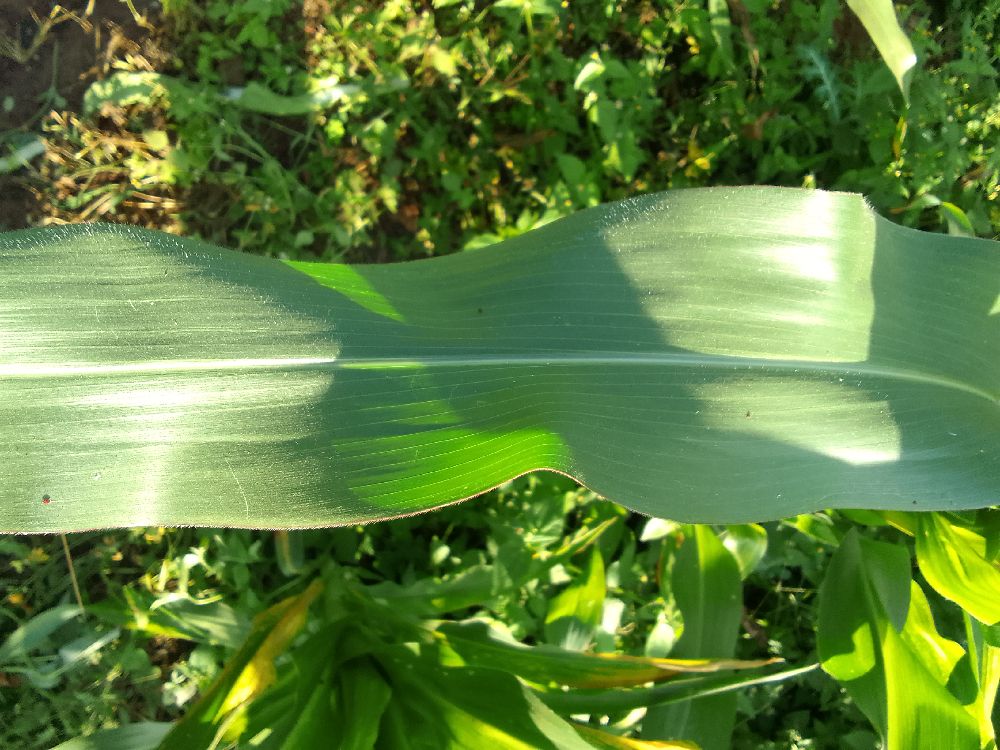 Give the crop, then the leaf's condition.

maize, healthy
